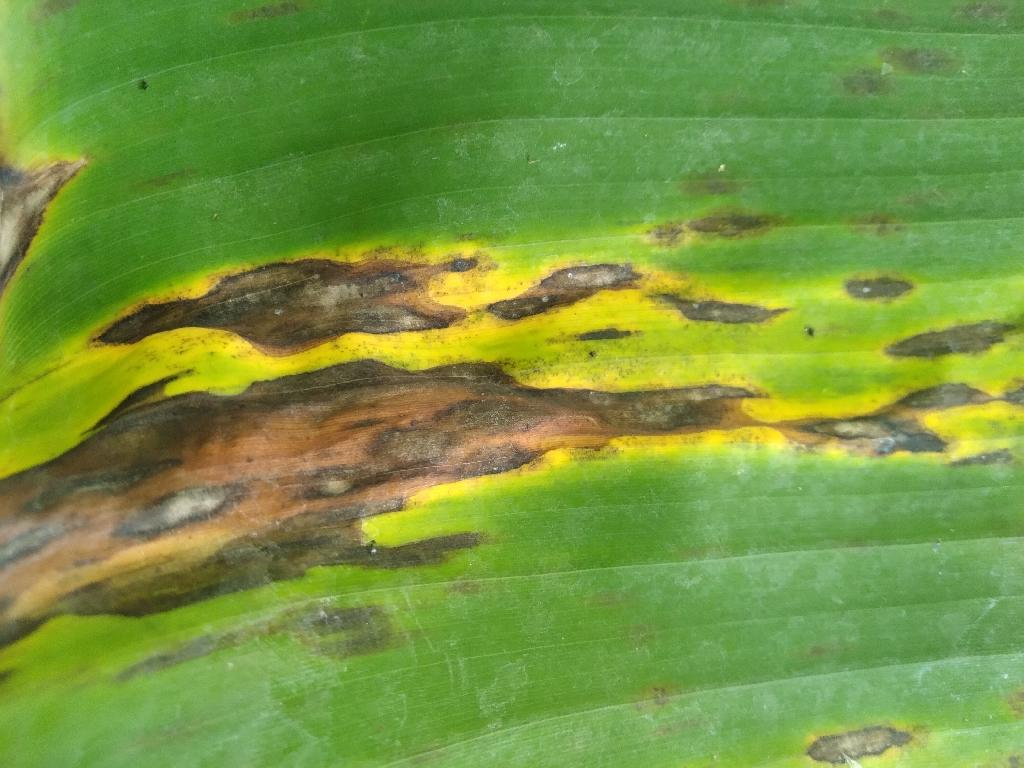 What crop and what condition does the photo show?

banana, black sigatoka
